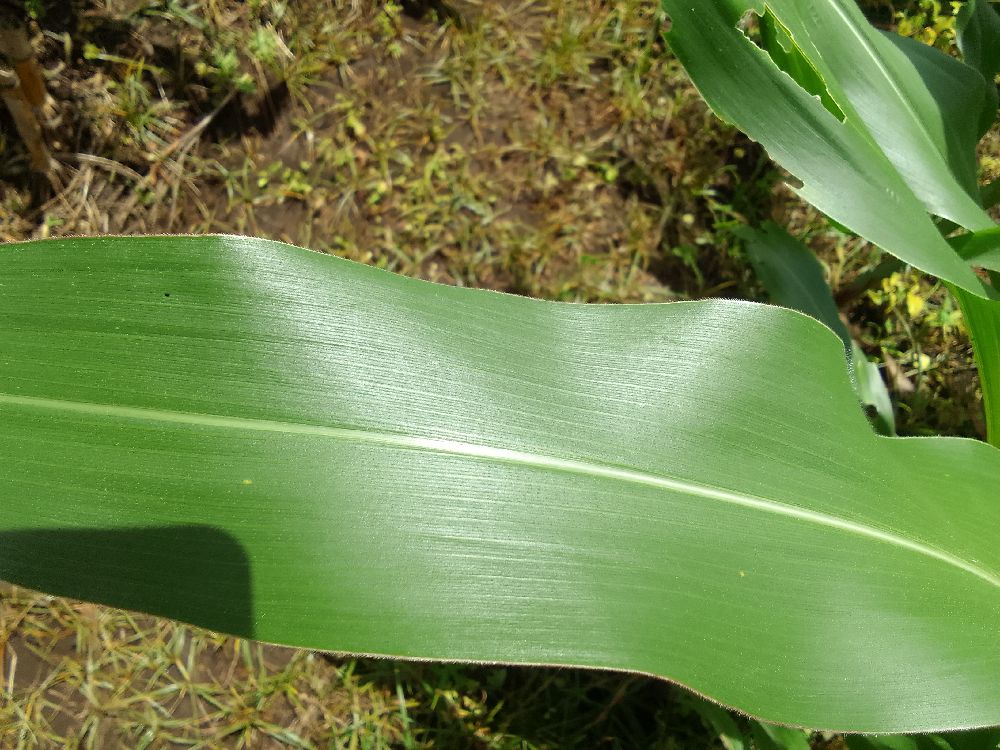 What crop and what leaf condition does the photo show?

maize, healthy
